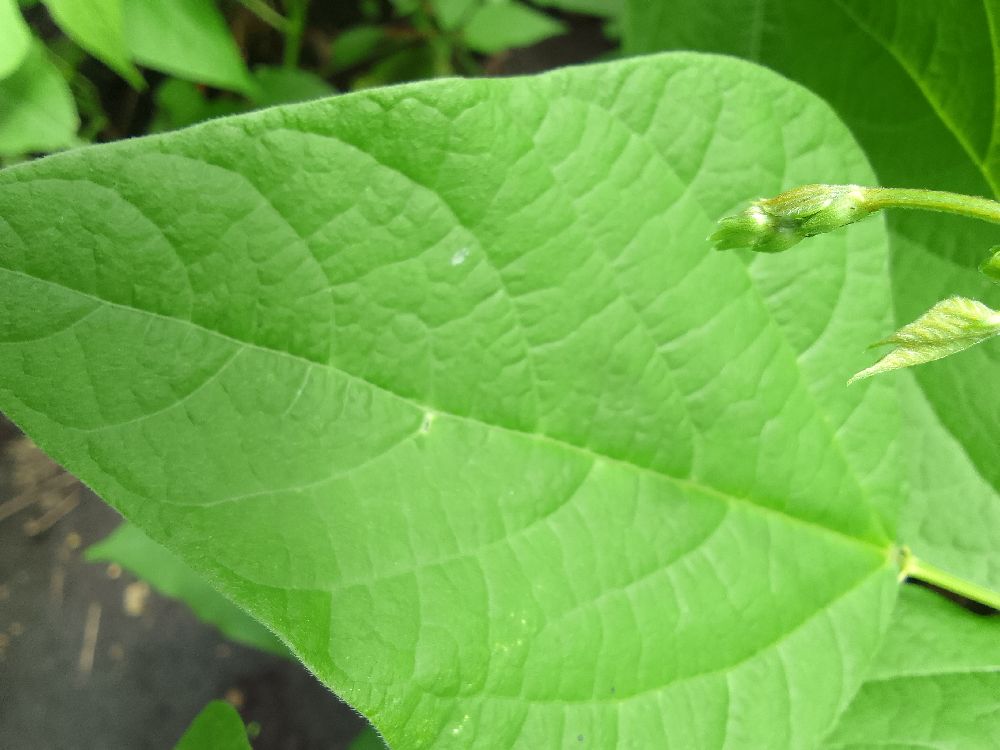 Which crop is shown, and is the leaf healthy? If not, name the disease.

common bean, healthy
